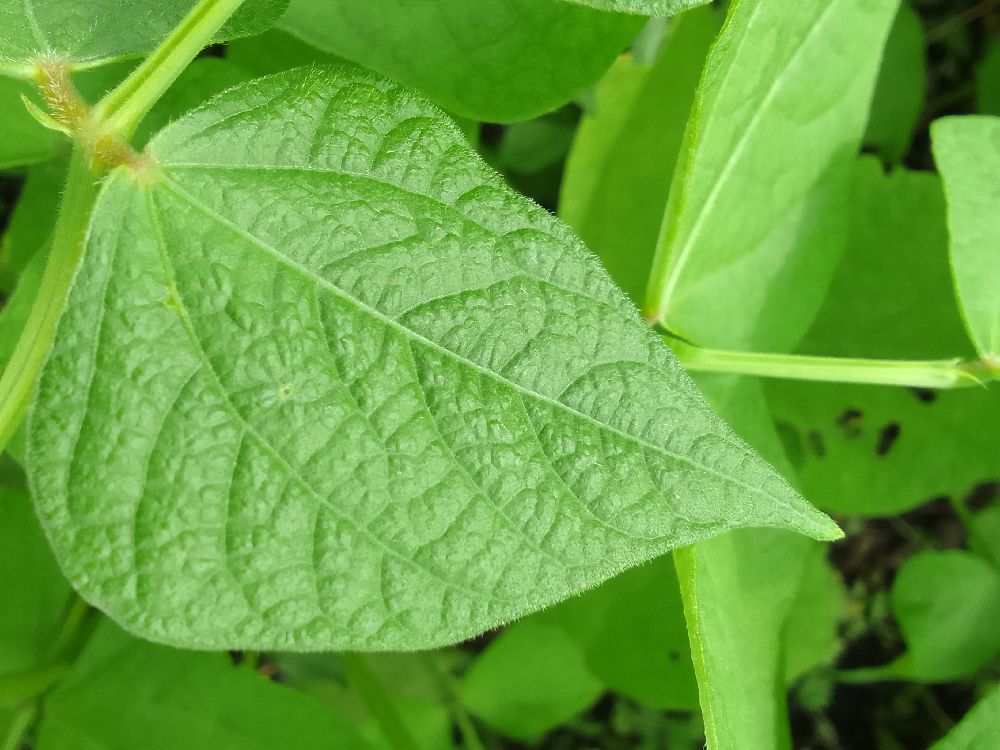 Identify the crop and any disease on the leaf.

common bean, healthy
